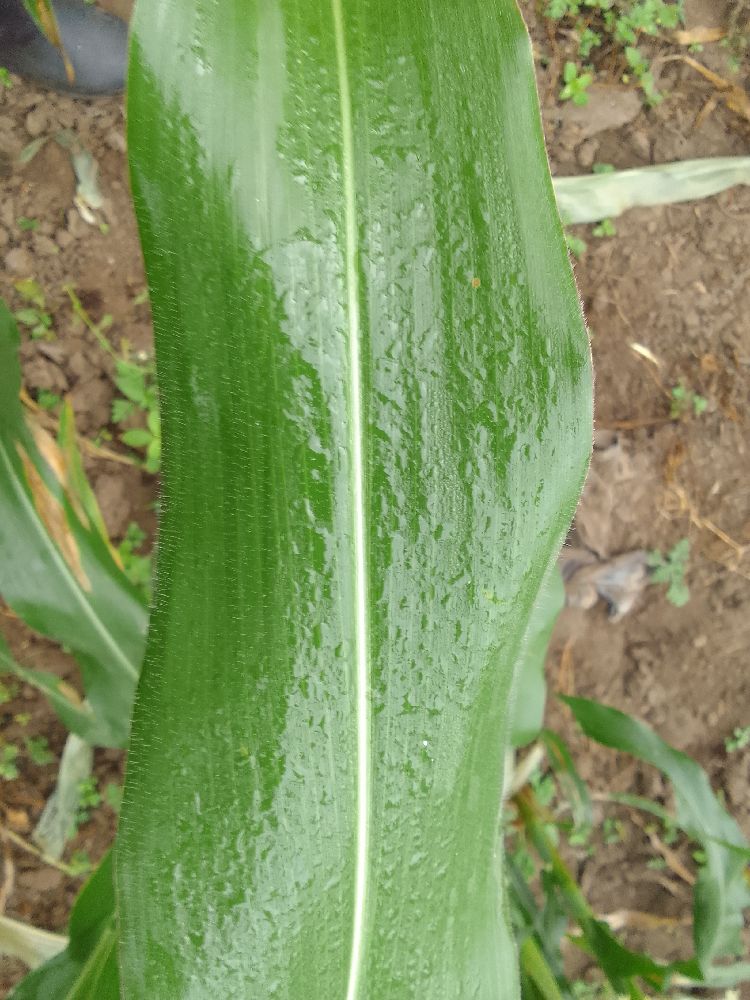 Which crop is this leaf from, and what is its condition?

maize, healthy
